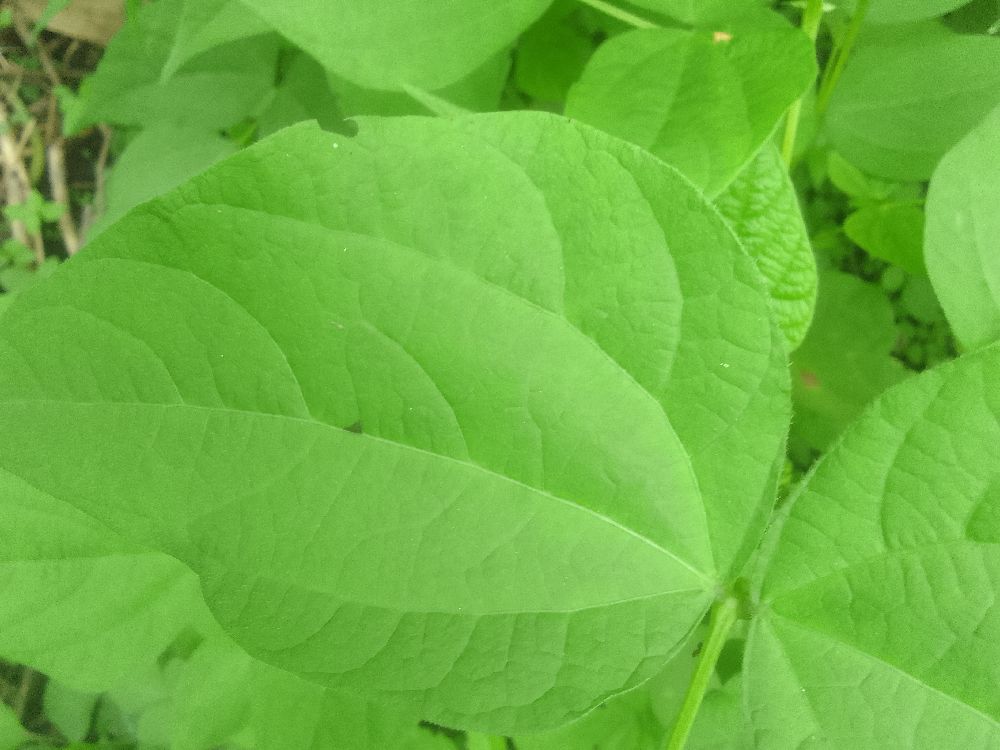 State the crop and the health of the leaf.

common bean, healthy
